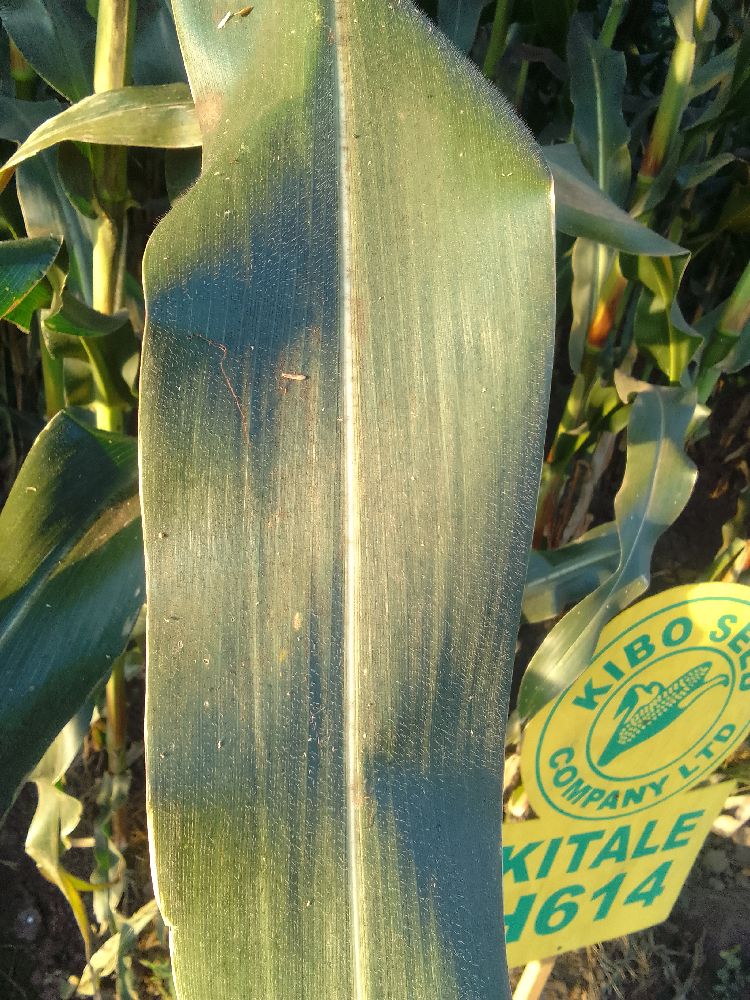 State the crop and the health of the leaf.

maize, healthy
